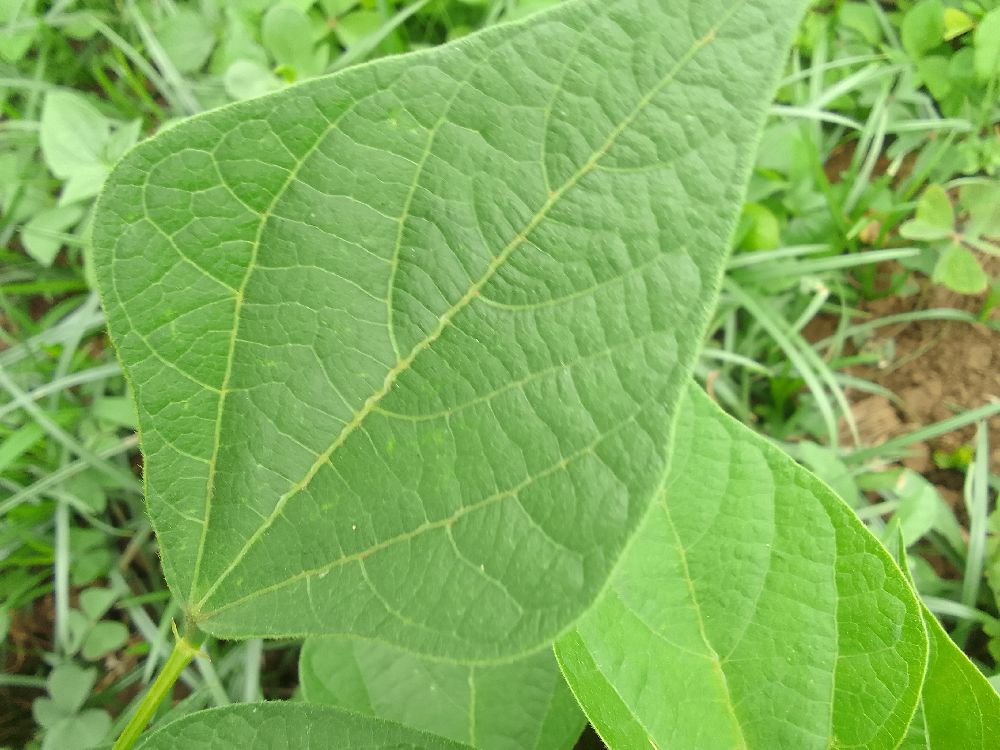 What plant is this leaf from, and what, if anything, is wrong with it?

common bean, healthy
